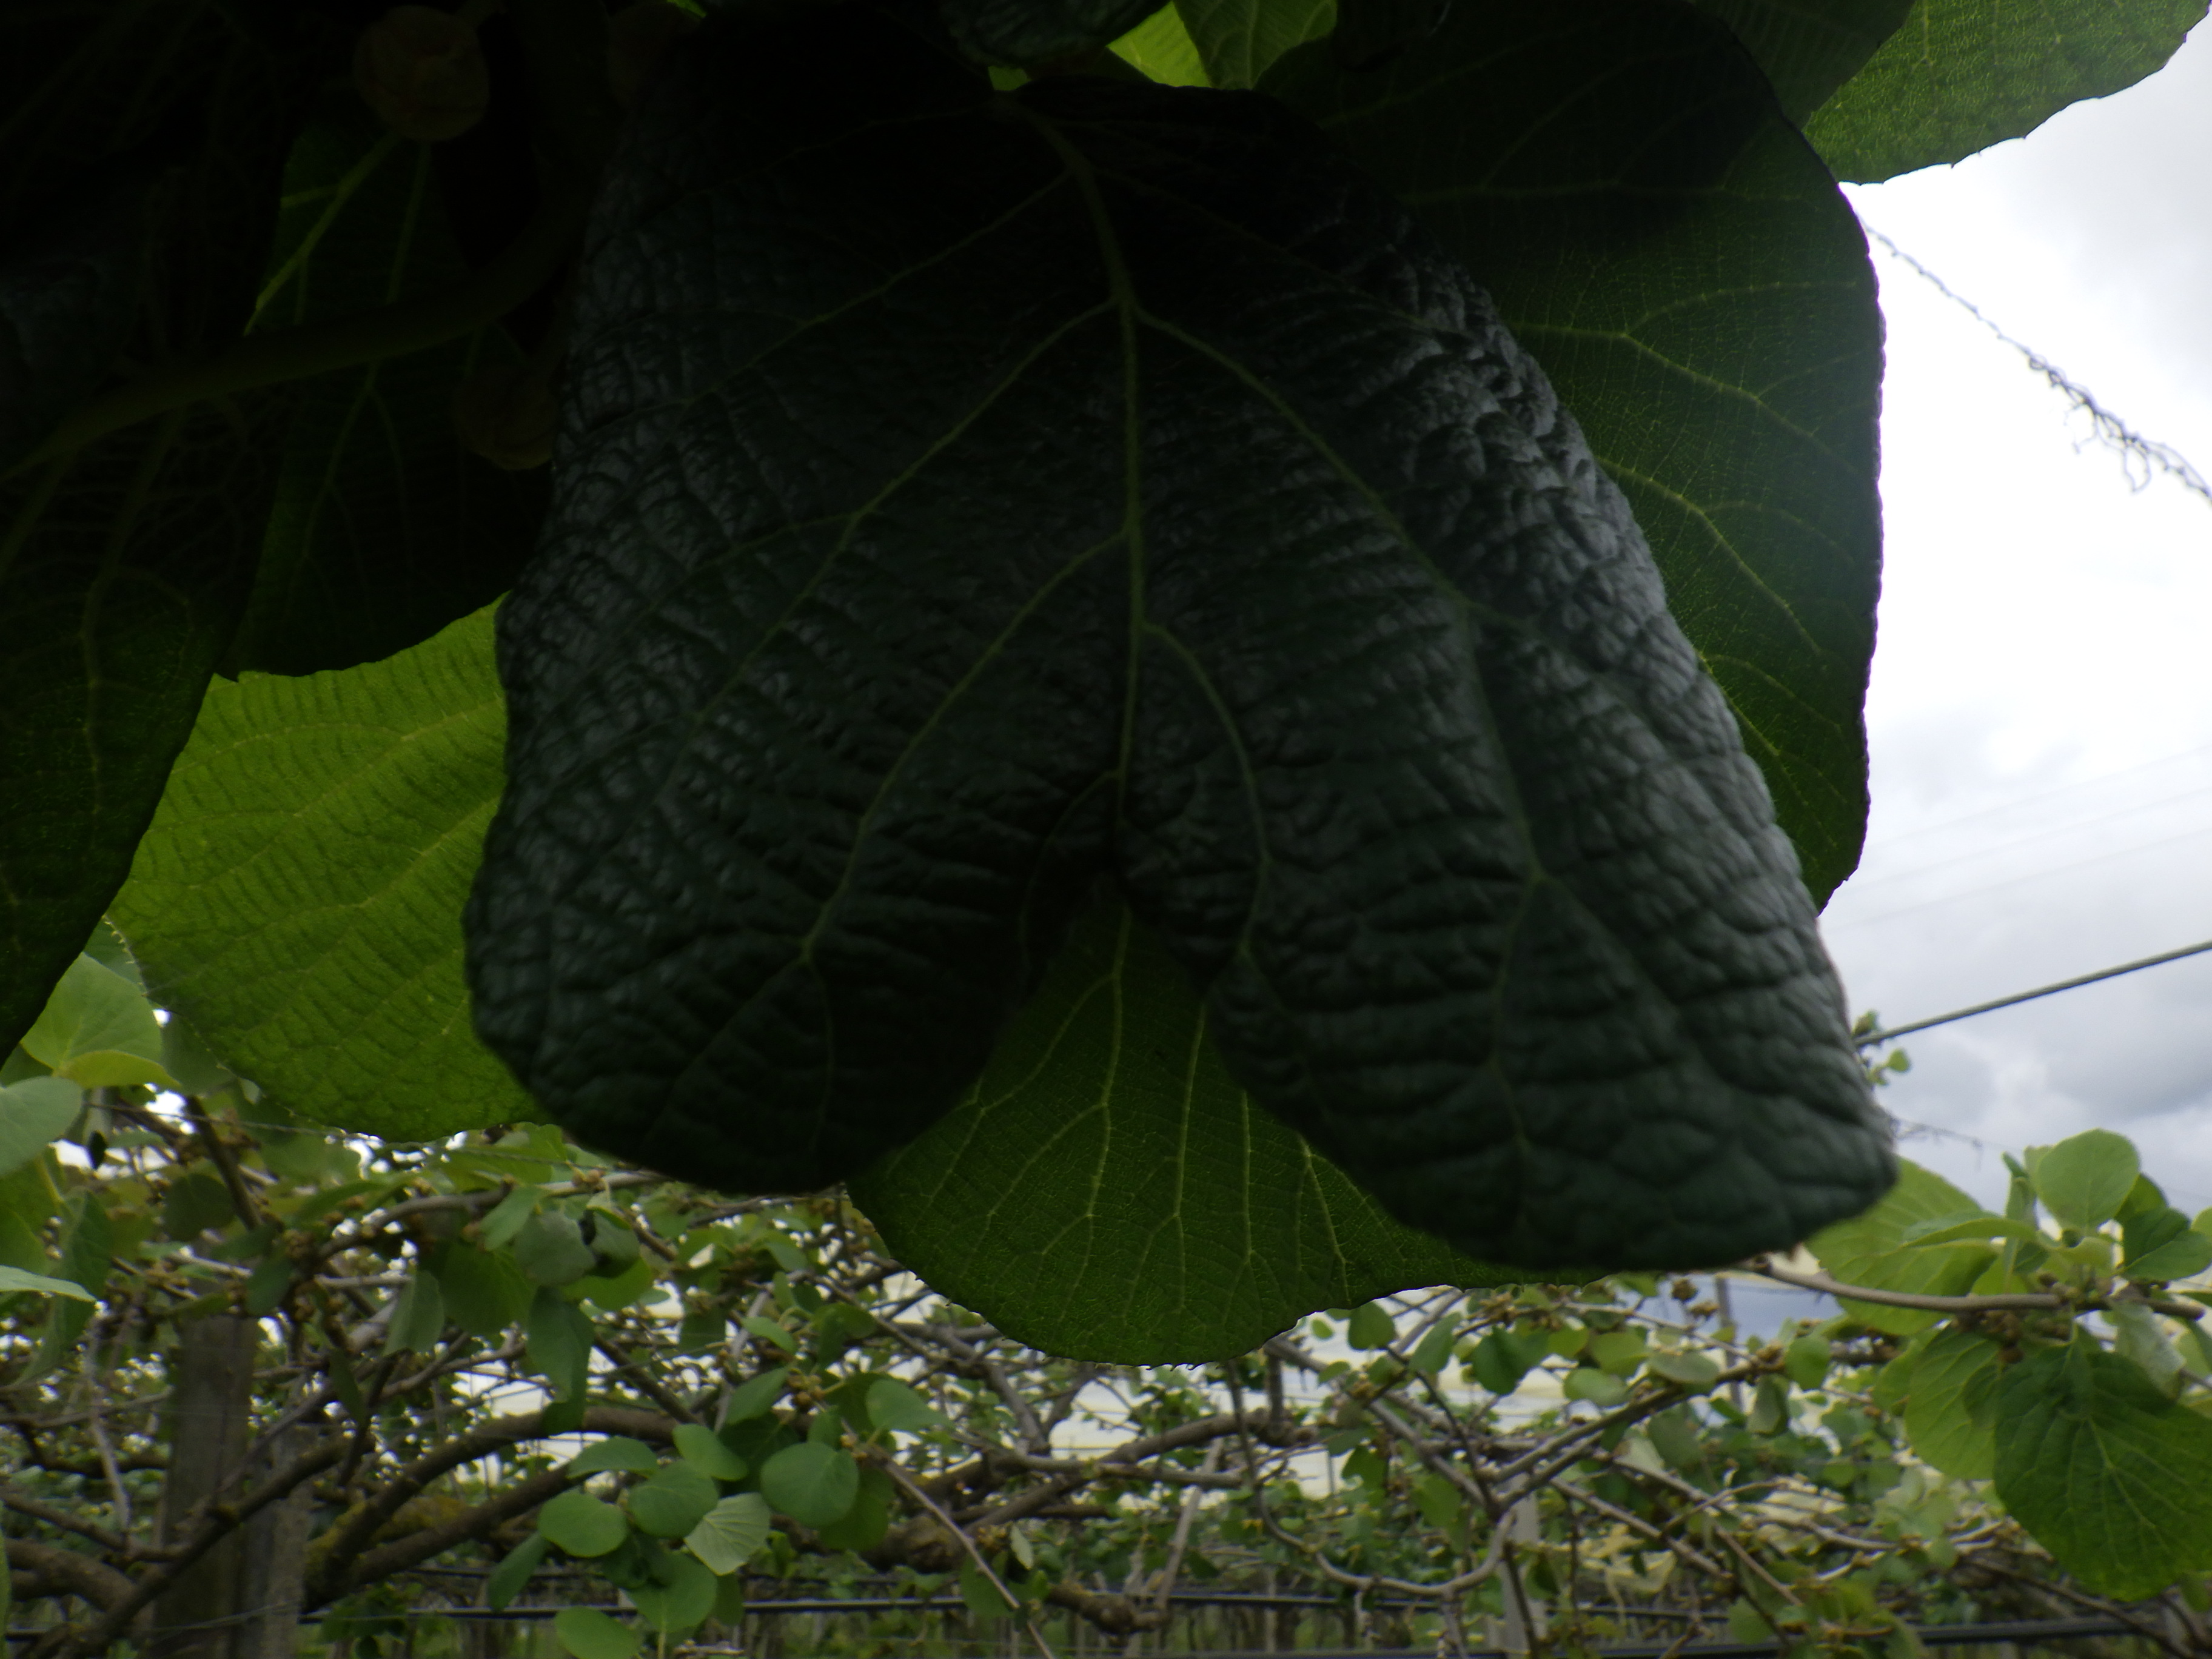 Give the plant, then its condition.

kiwi, cold damage, unknown
